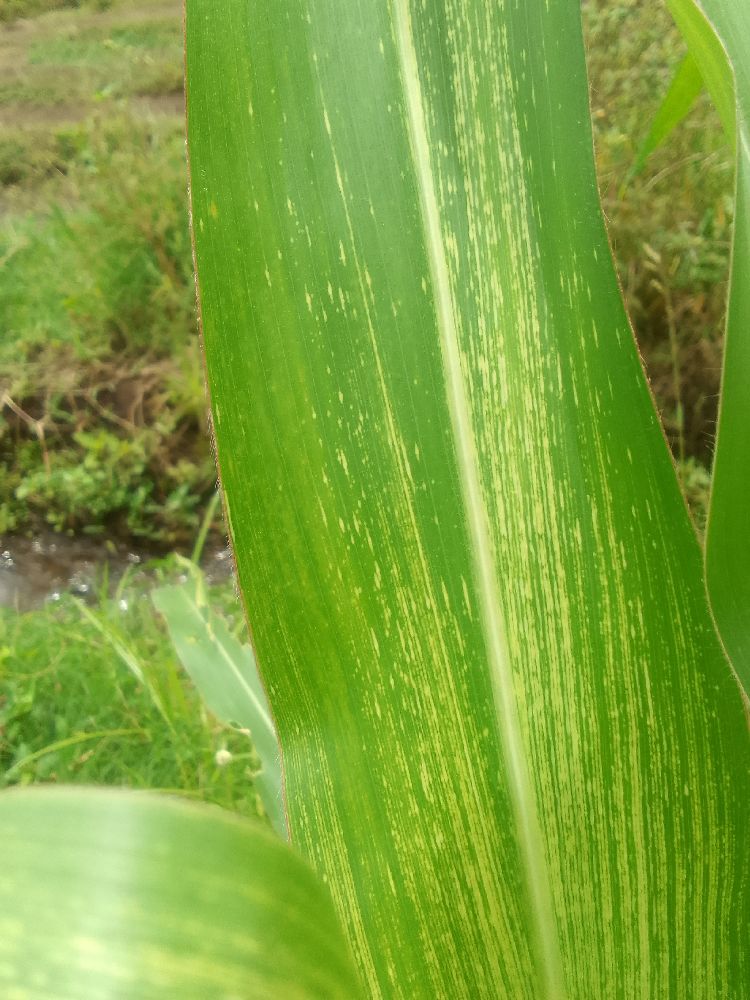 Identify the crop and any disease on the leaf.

maize, maize streak virus
